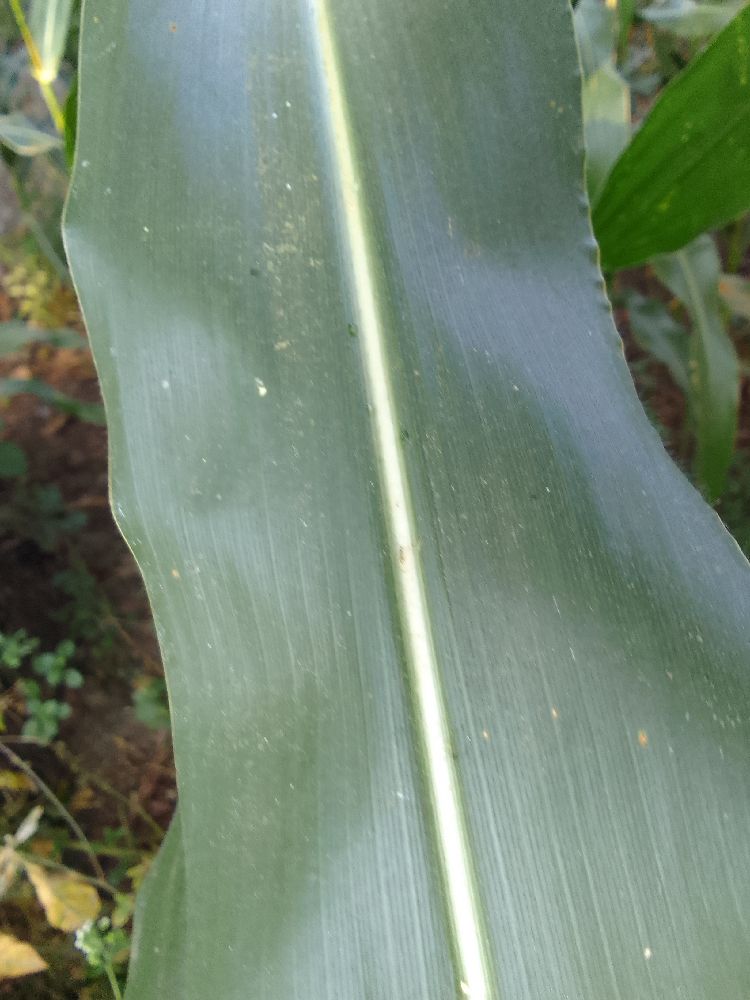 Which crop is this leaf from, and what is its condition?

maize, healthy
